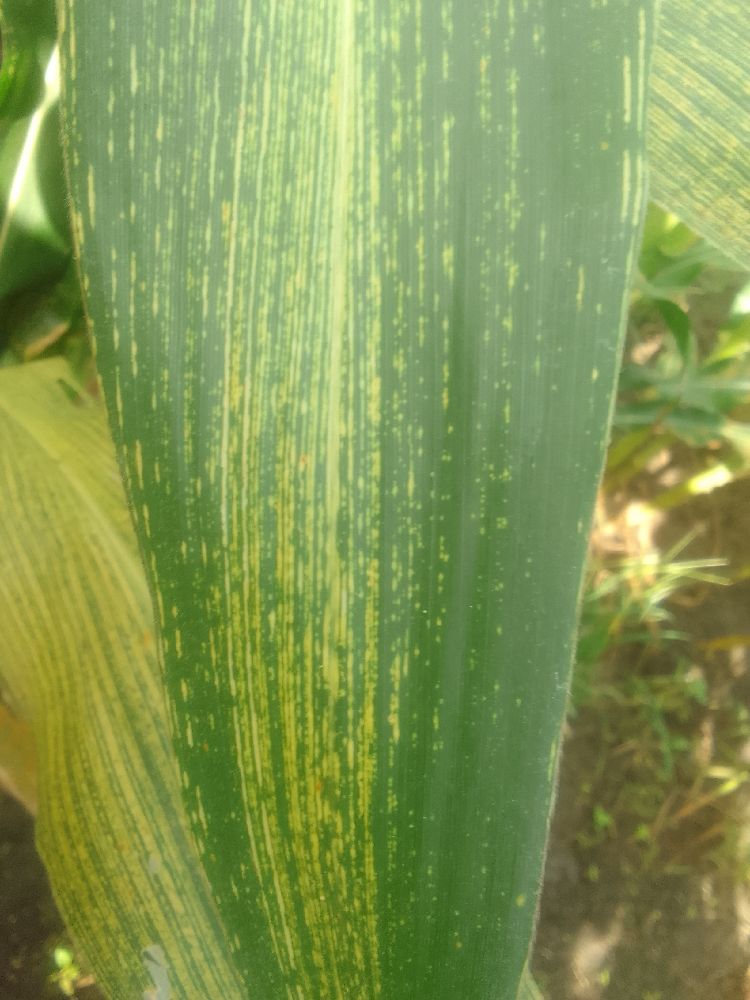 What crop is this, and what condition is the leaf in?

maize, maize streak virus
